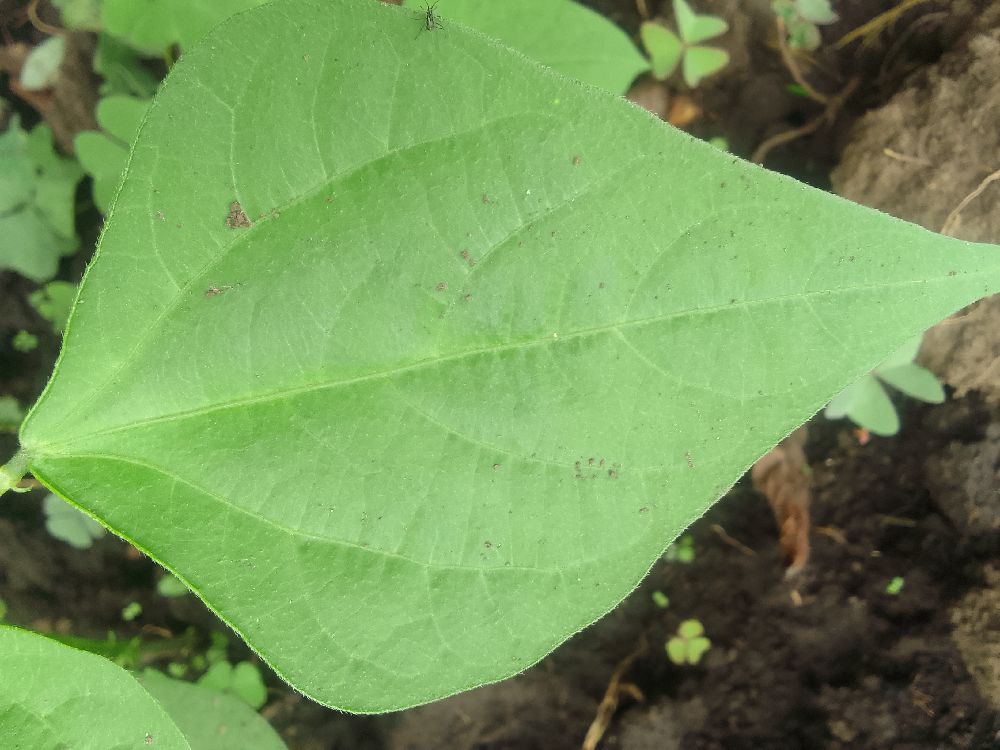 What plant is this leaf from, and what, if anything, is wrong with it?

common bean, healthy
